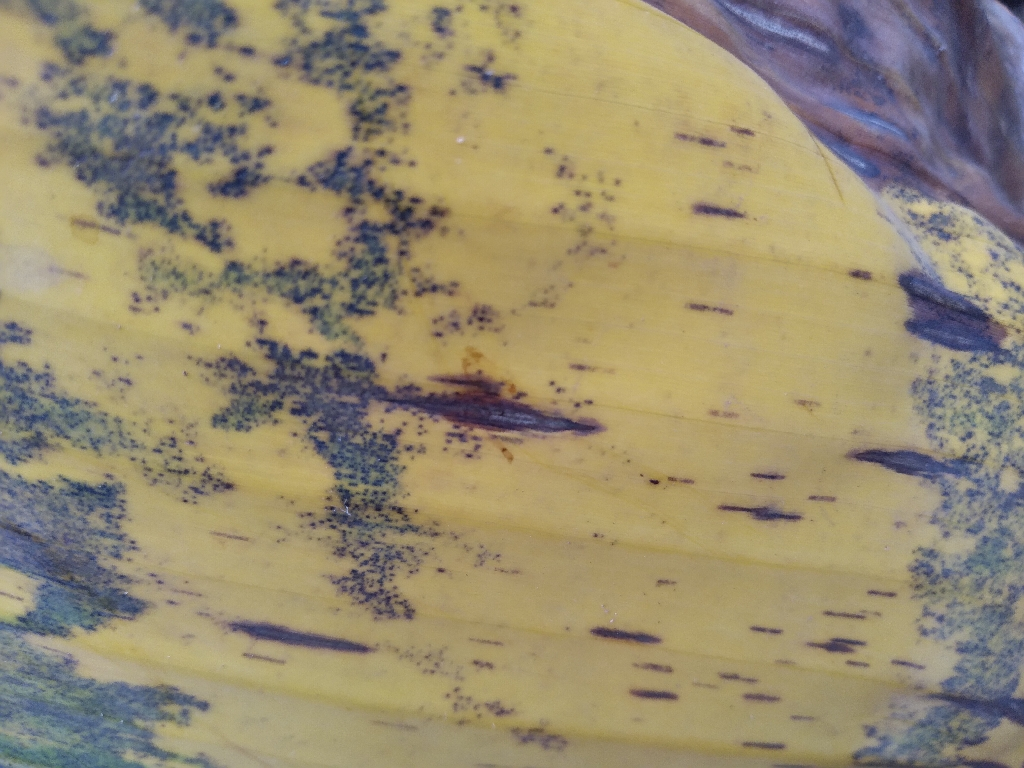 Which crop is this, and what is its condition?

banana, black sigatoka
